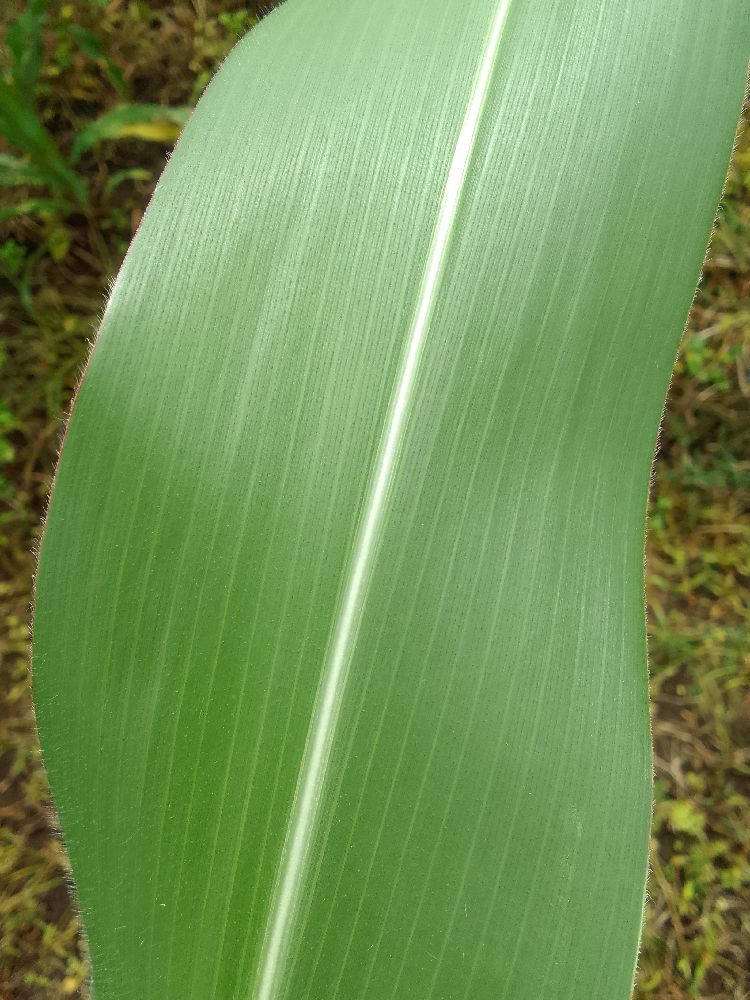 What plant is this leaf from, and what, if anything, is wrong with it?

maize, healthy
